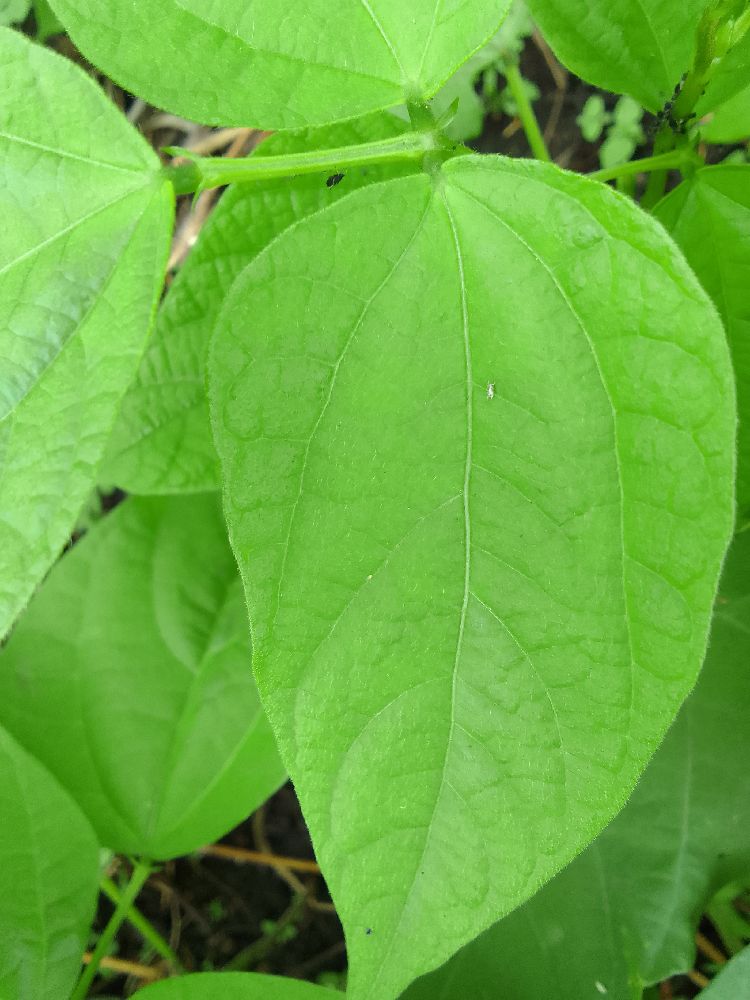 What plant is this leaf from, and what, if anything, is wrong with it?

common bean, healthy
